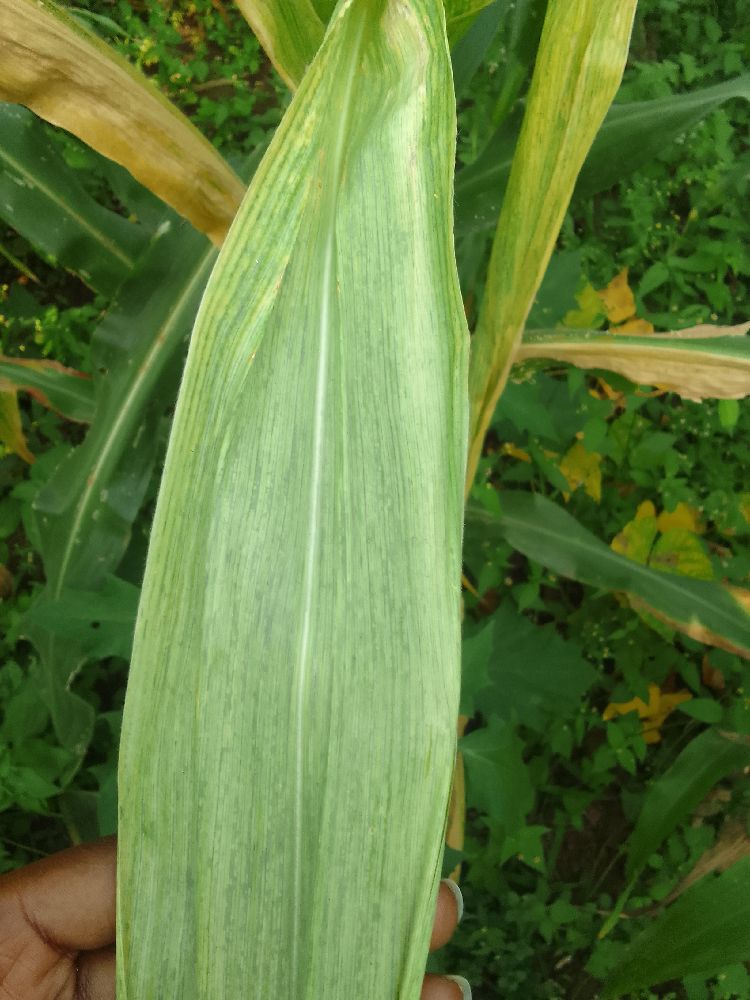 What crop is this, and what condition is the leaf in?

maize, maize lethal necrosis
